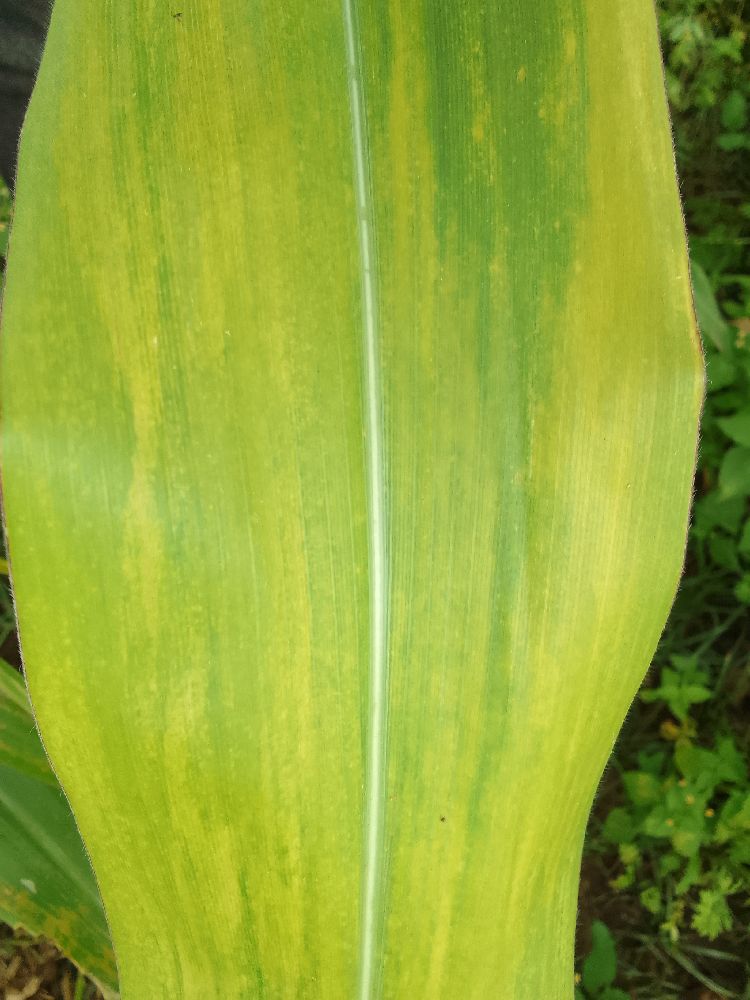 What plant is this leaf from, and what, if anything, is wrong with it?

maize, maize lethal necrosis
